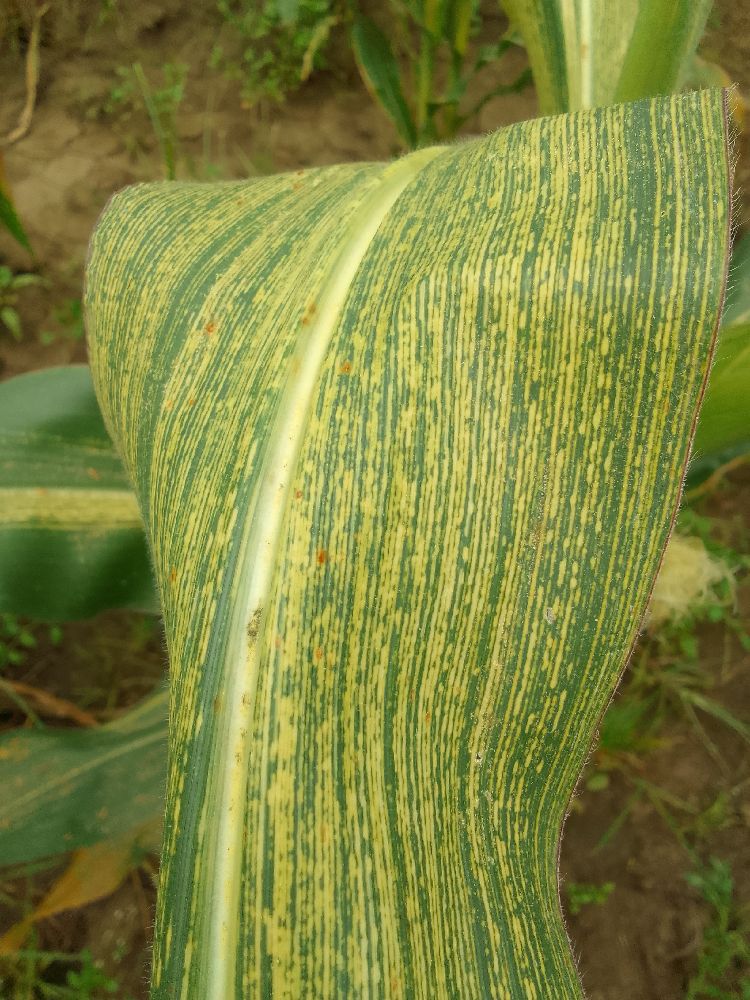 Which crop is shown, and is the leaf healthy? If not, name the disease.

maize, maize streak virus
